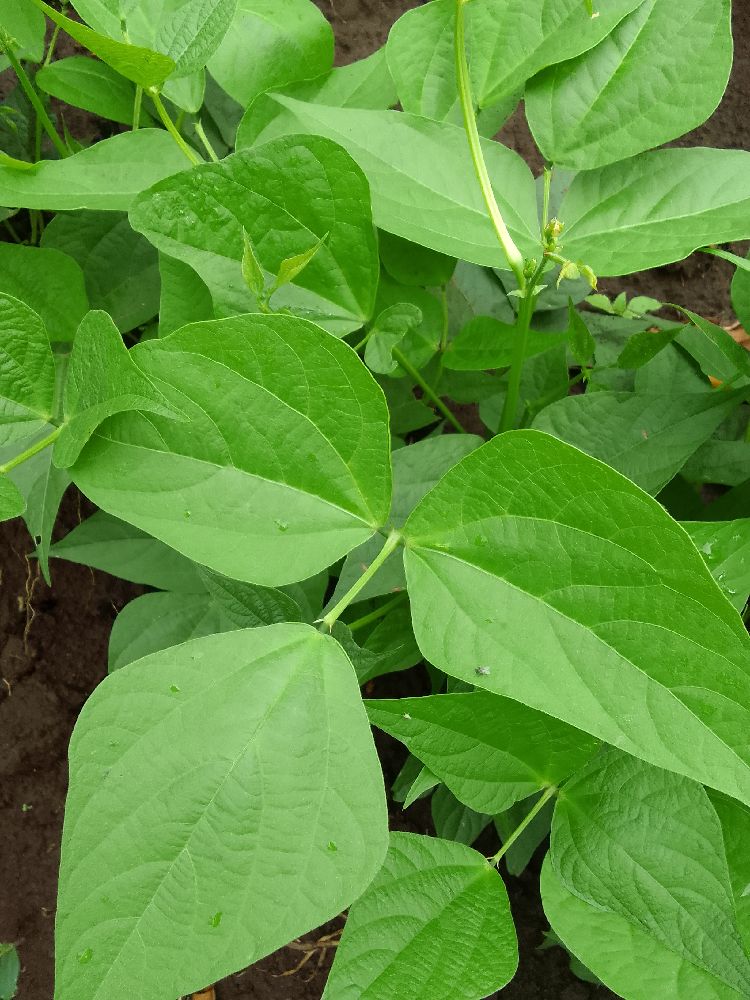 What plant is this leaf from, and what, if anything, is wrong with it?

common bean, healthy
